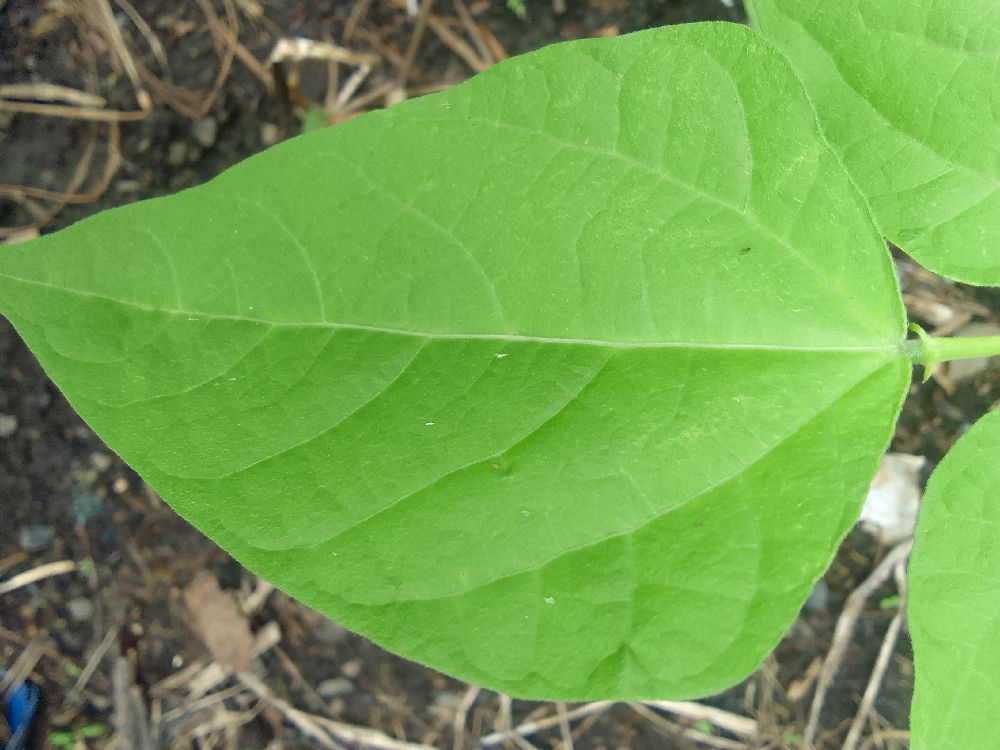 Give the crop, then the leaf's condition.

common bean, healthy
